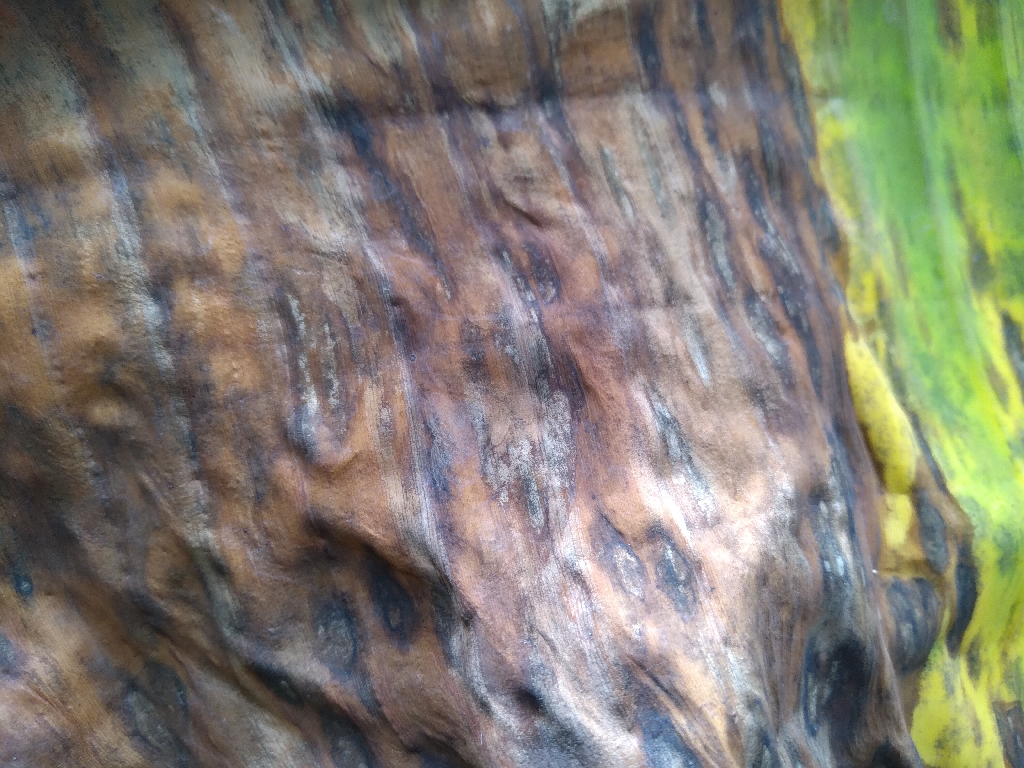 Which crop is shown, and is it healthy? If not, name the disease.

banana, black sigatoka
